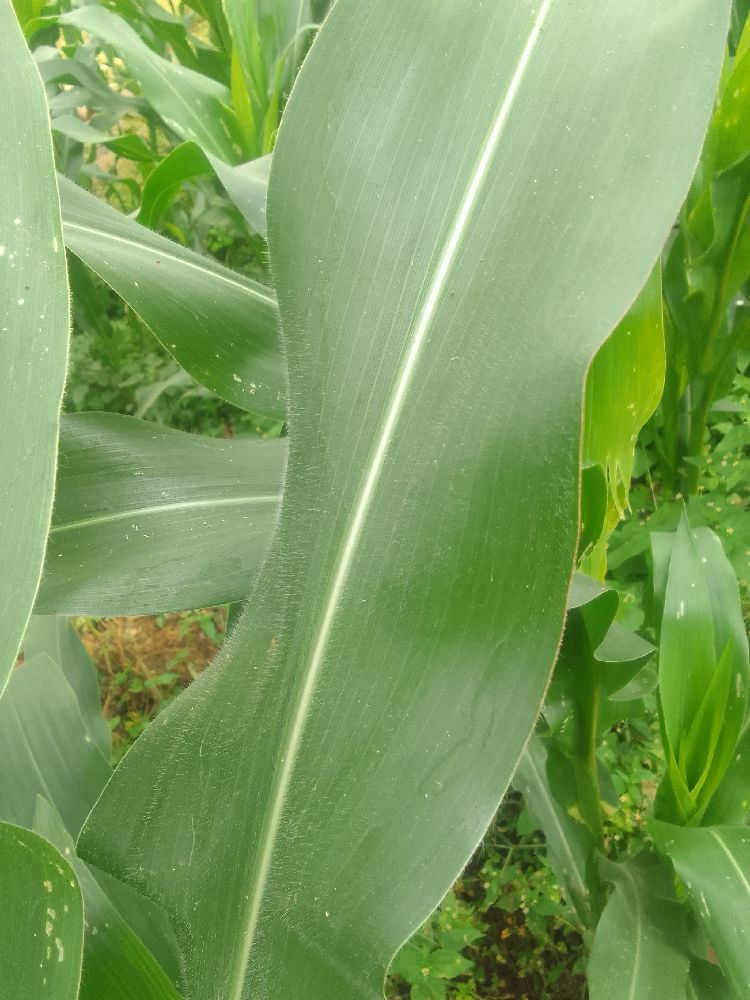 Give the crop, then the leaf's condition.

maize, healthy
